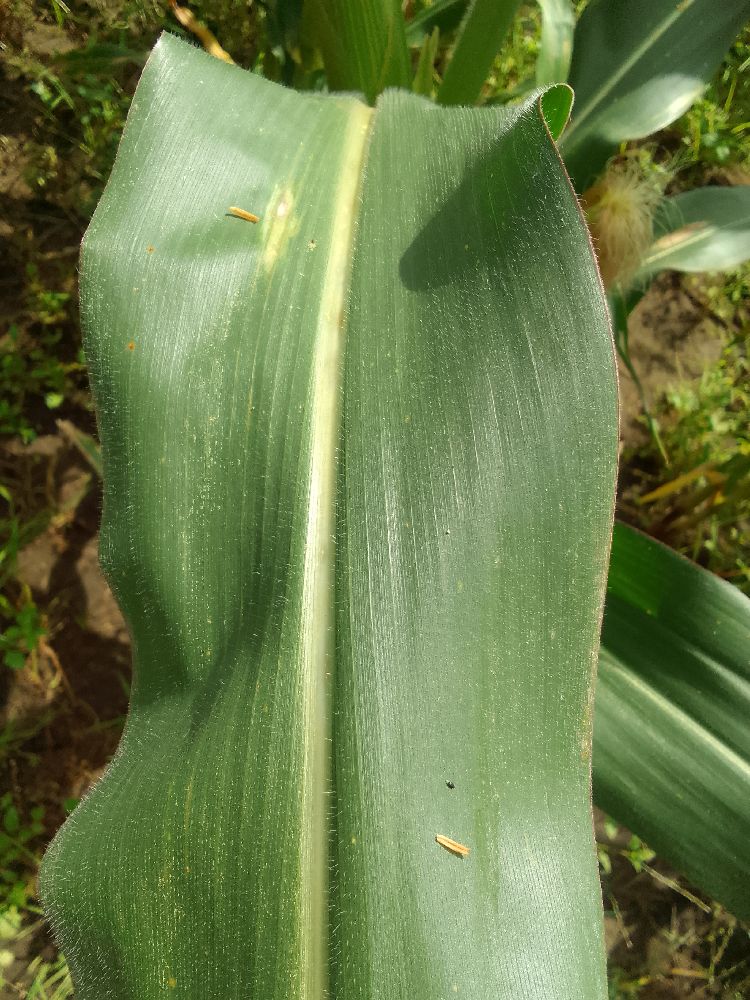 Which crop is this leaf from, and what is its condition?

maize, healthy
